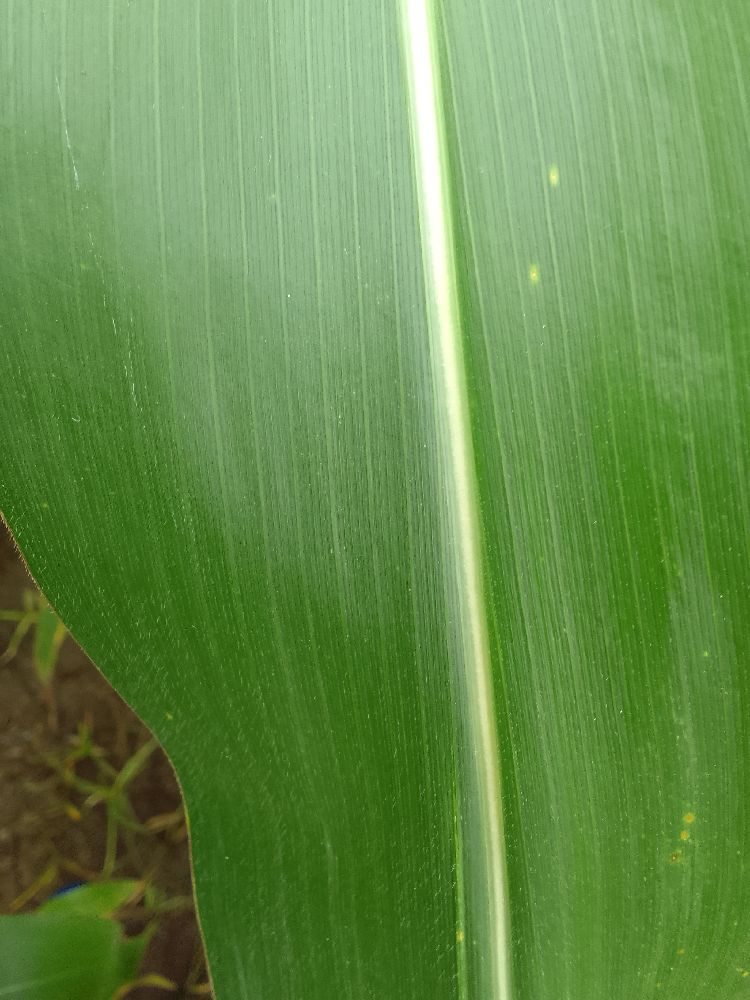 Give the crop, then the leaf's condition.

maize, healthy
